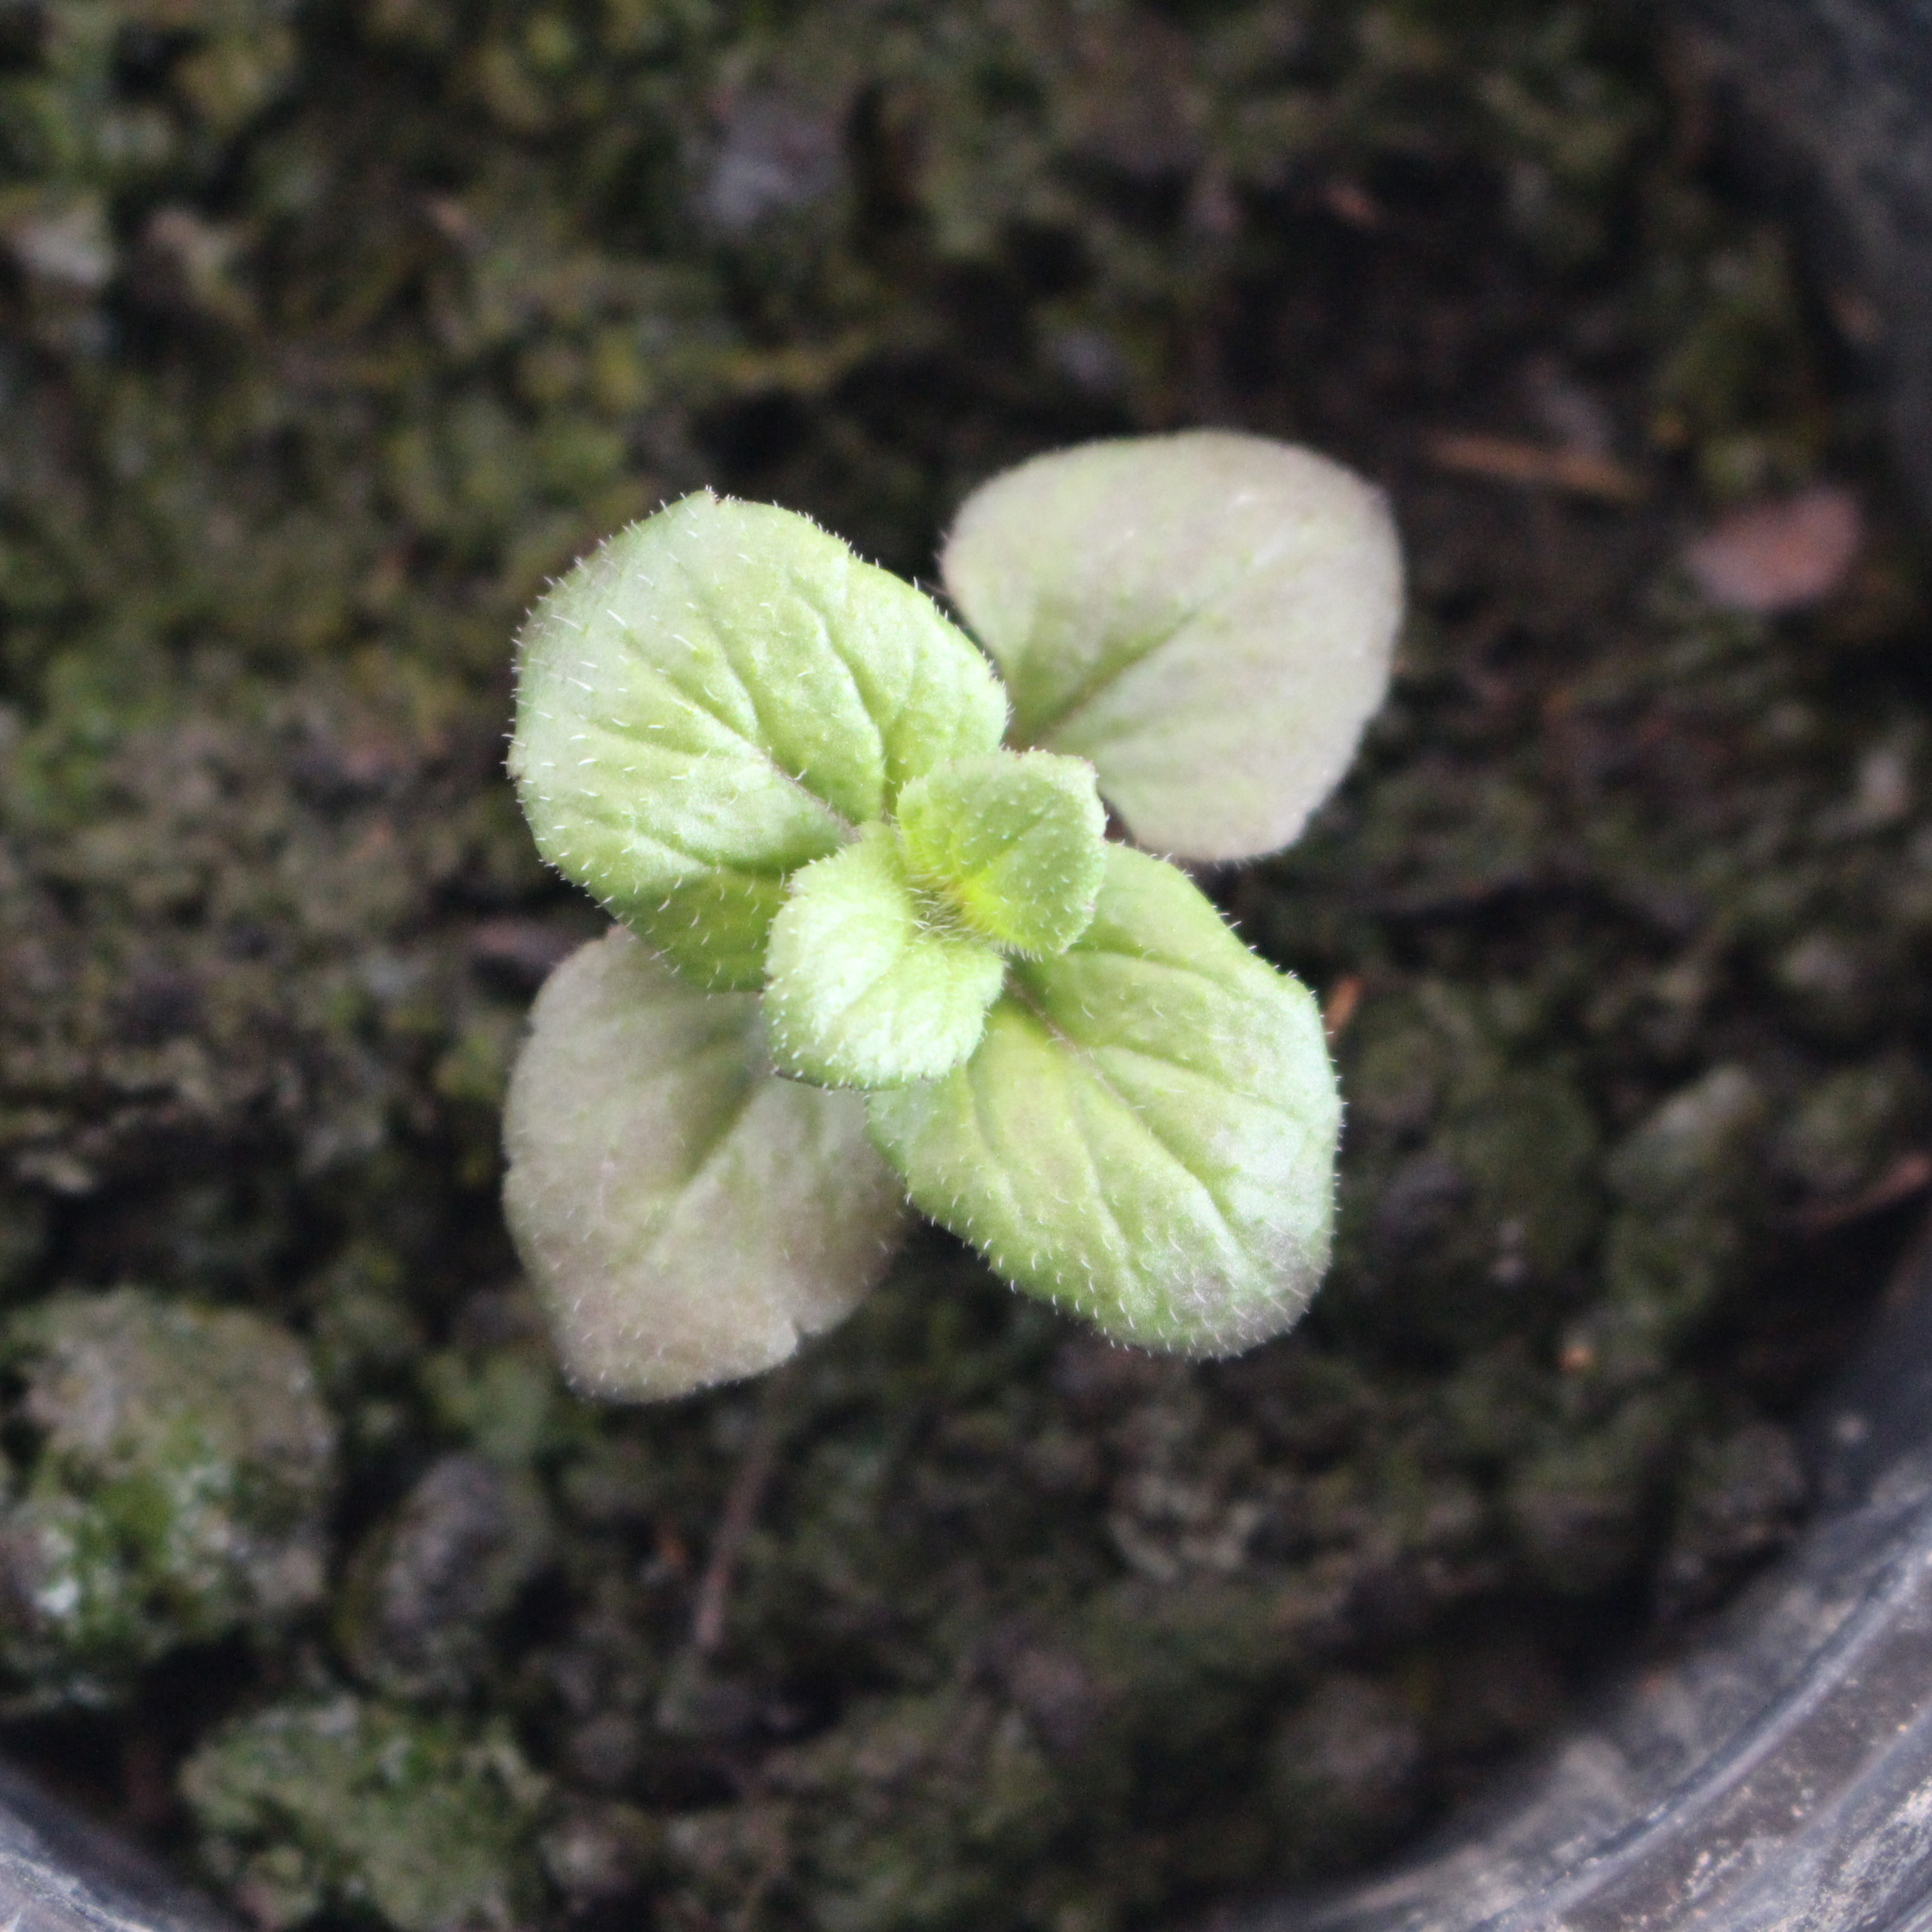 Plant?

Veronica persica
